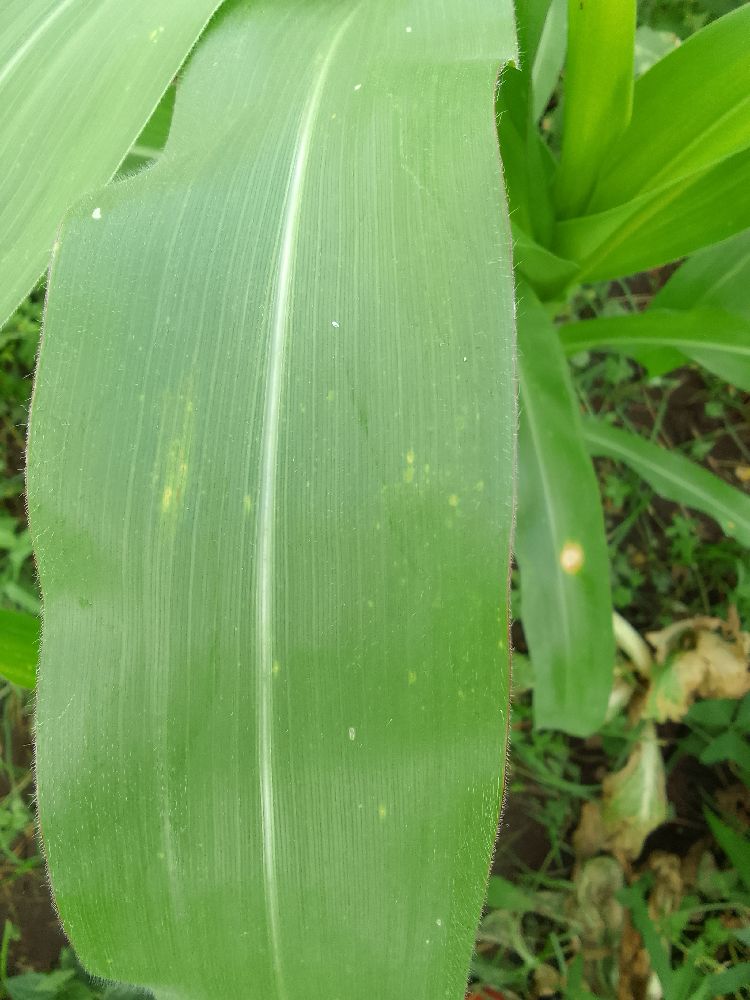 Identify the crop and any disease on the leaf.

maize, healthy
